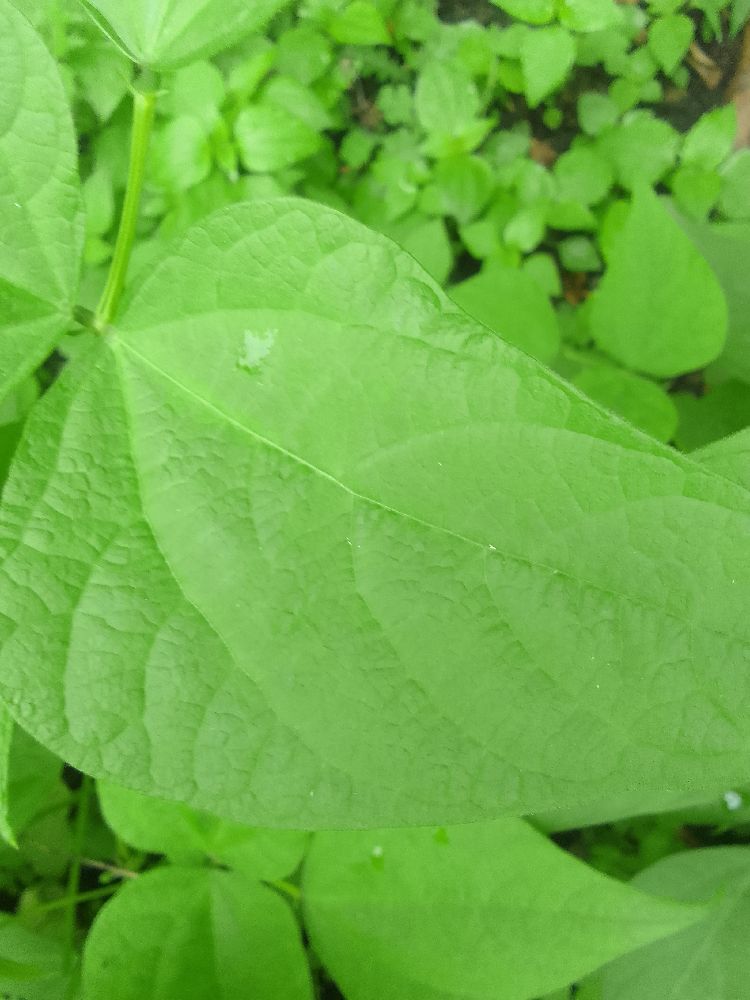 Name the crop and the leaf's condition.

common bean, healthy
